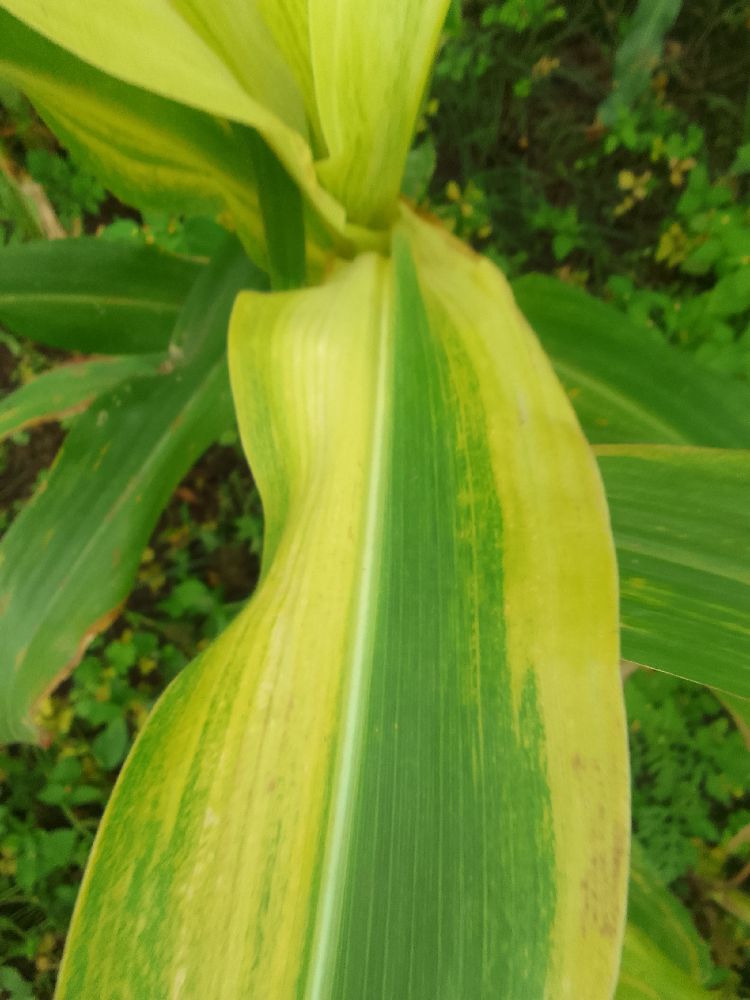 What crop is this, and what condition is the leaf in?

maize, maize lethal necrosis
